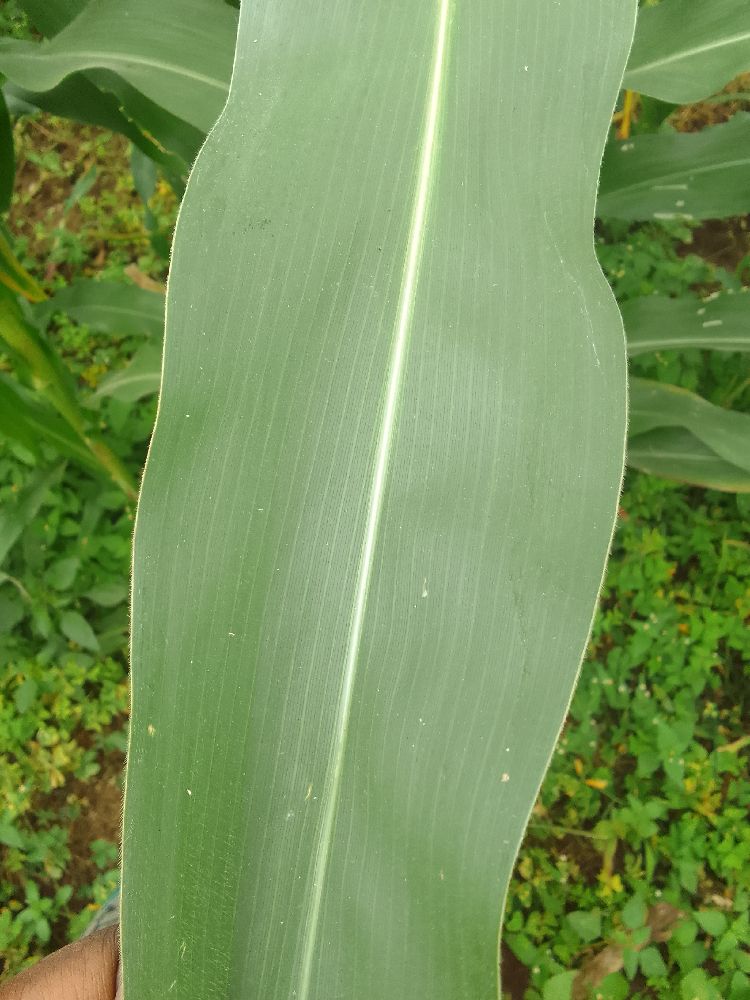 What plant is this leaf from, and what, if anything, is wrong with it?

maize, healthy
